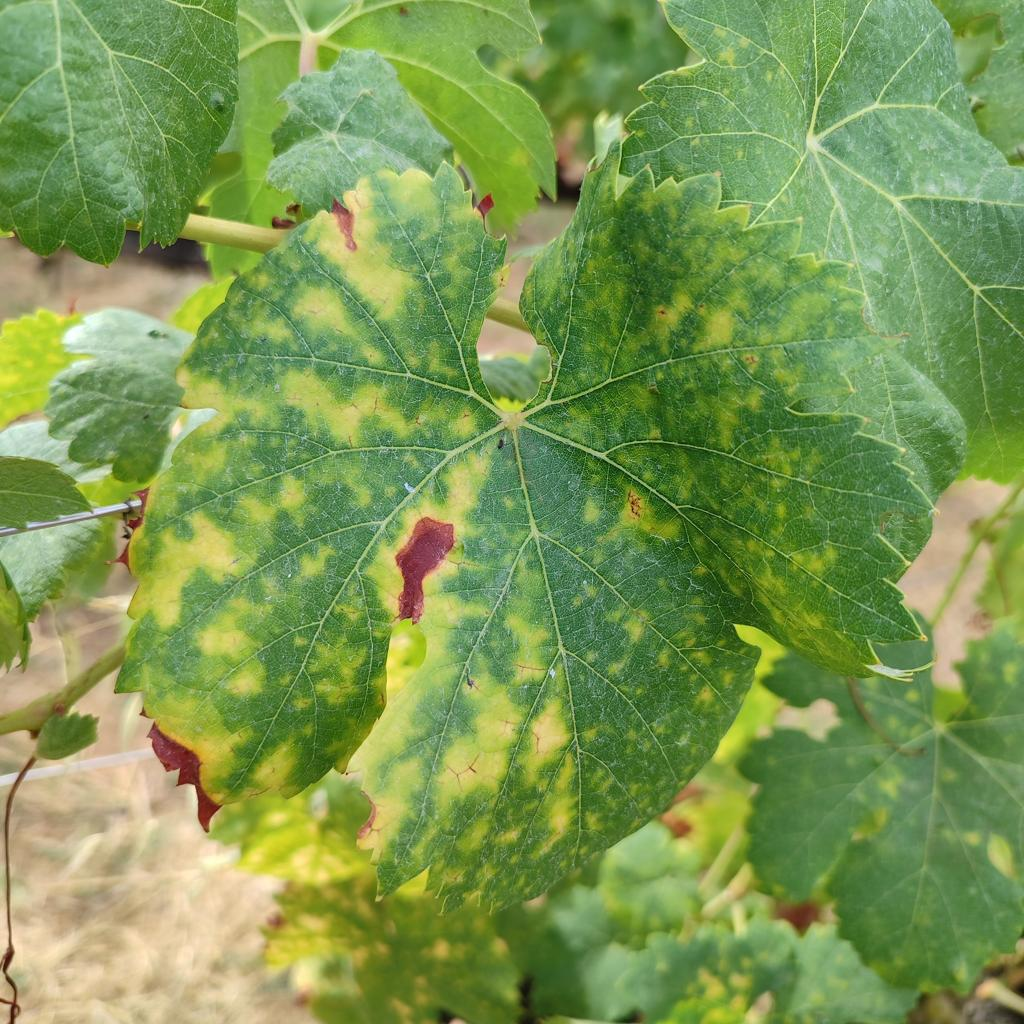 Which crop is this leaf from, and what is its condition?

grapevine, esca complex
